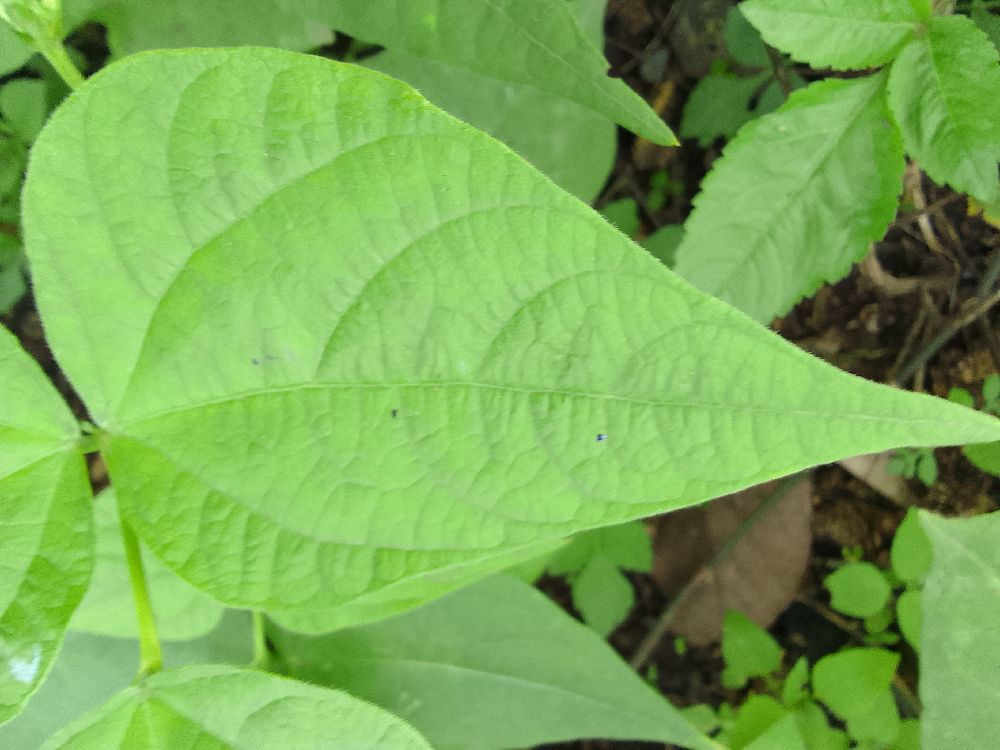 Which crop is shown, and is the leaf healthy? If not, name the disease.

common bean, healthy
